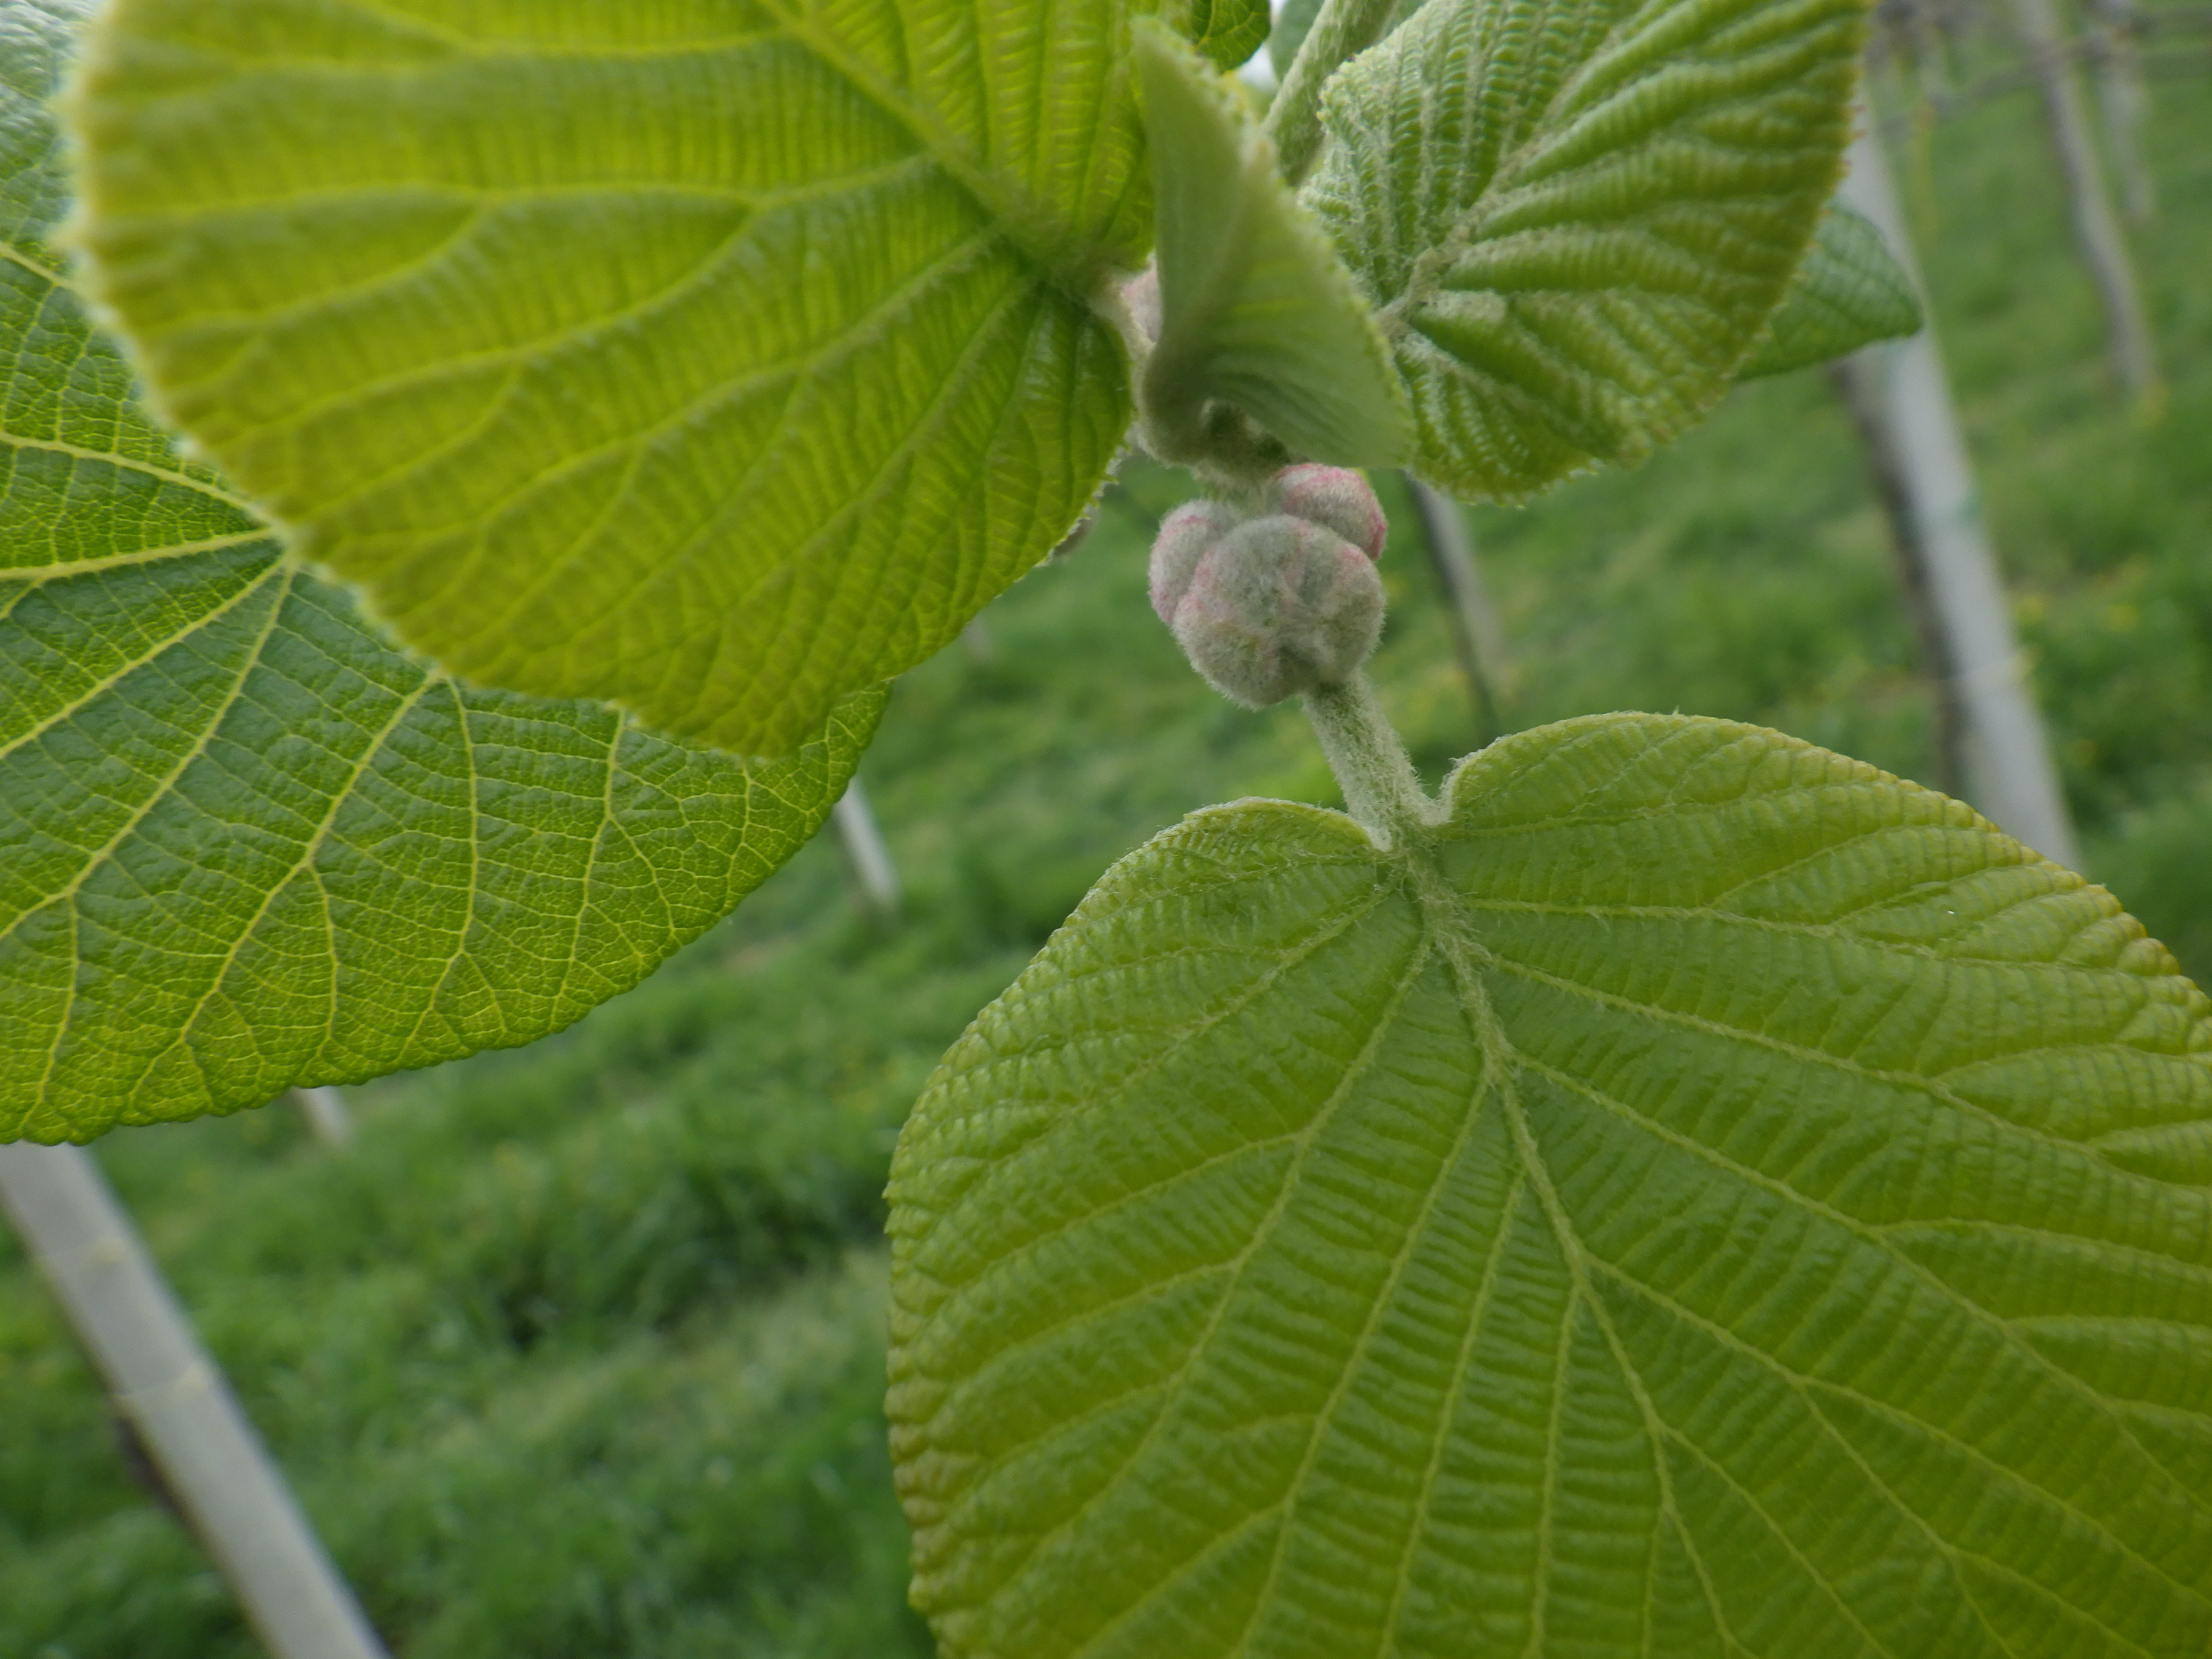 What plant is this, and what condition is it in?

kiwi, healthy
